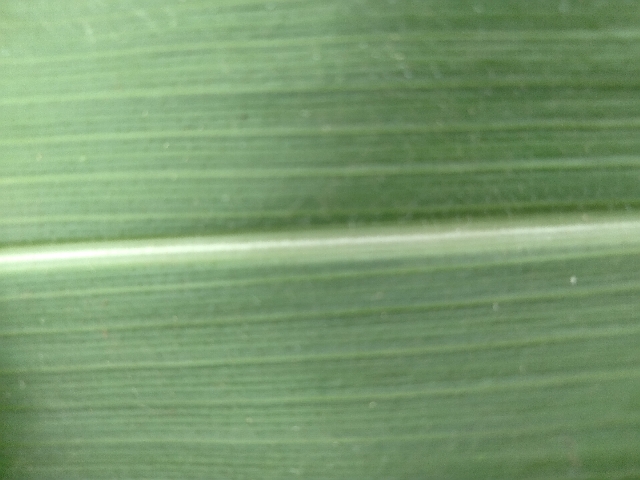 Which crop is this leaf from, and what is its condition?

maize, healthy
